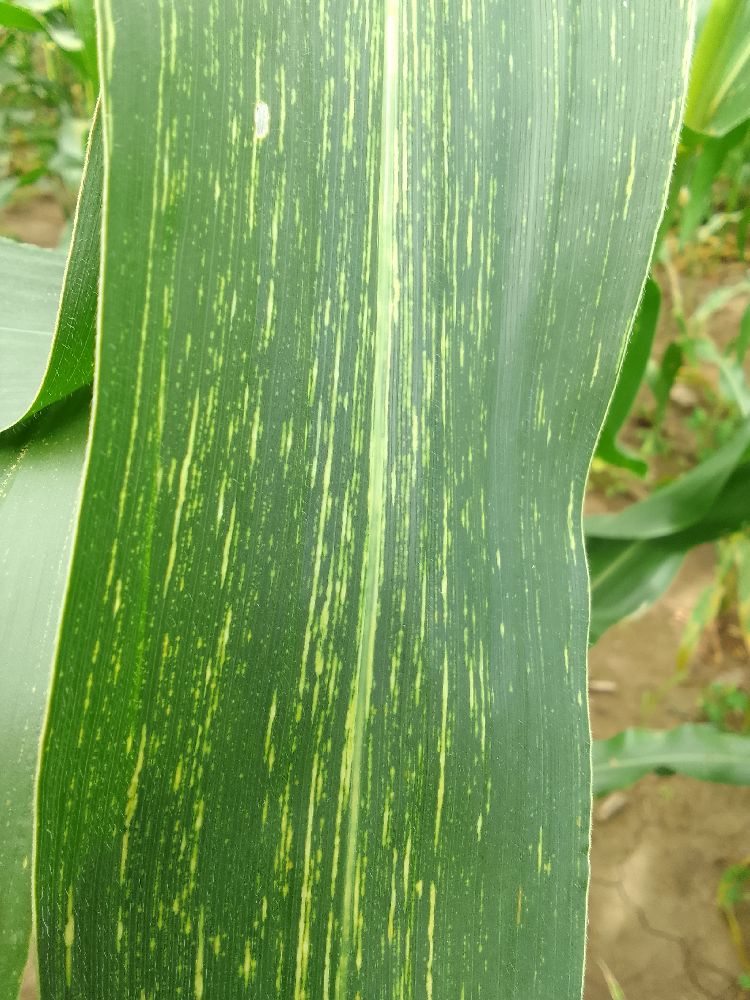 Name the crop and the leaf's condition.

maize, maize streak virus
